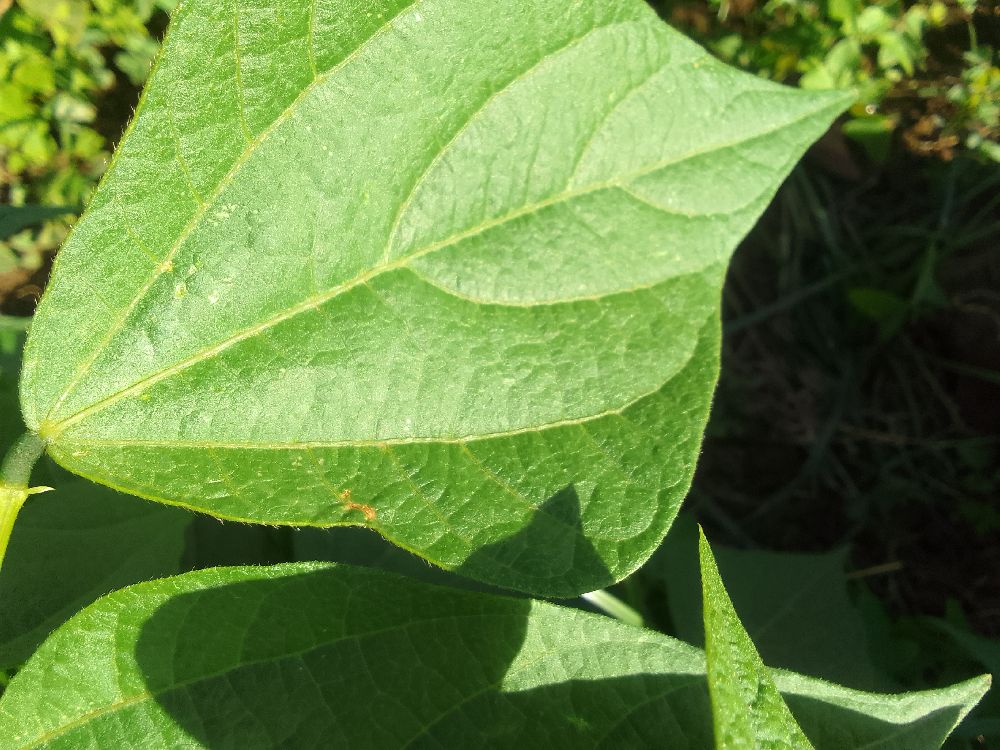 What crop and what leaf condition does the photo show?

common bean, healthy
